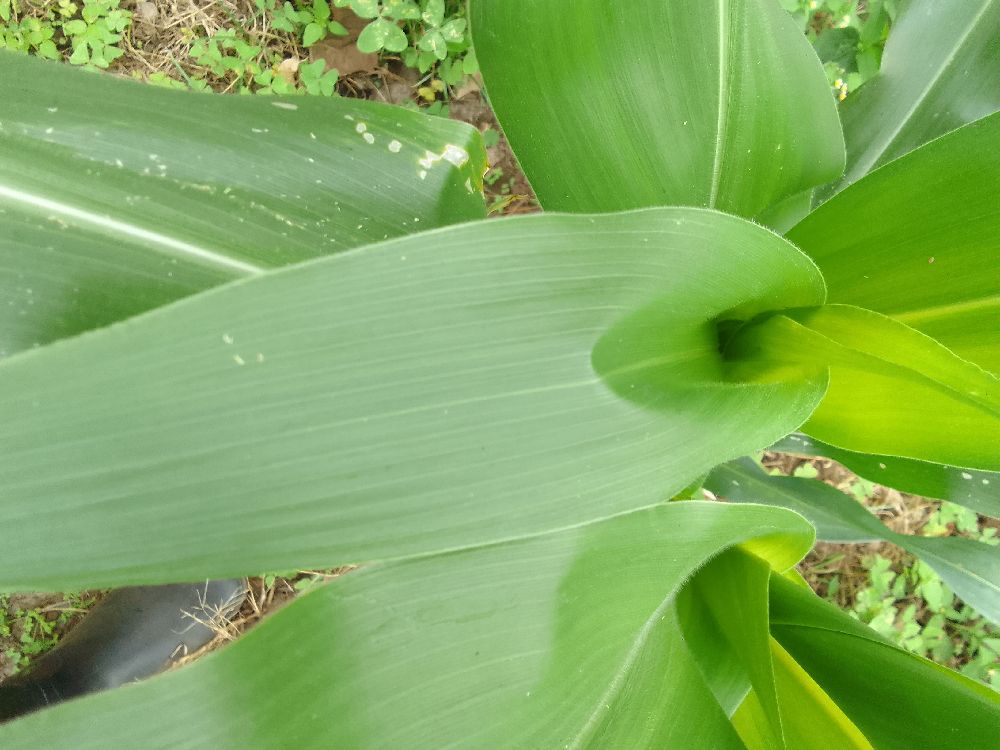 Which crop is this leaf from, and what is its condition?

maize, healthy
